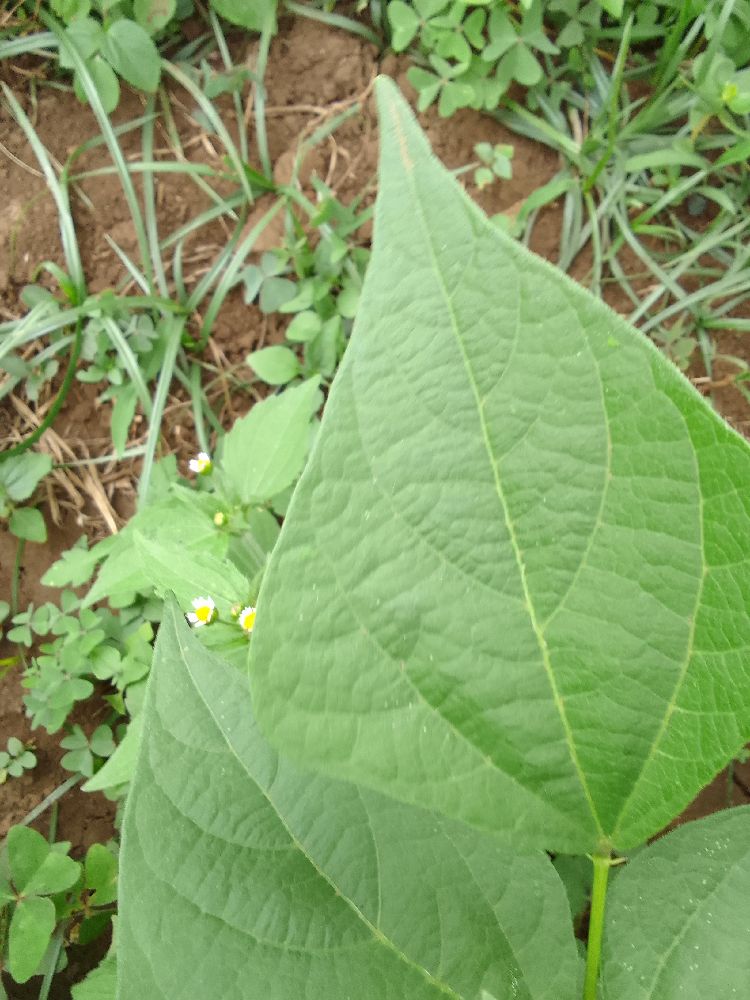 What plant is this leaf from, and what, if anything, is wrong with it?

common bean, healthy
